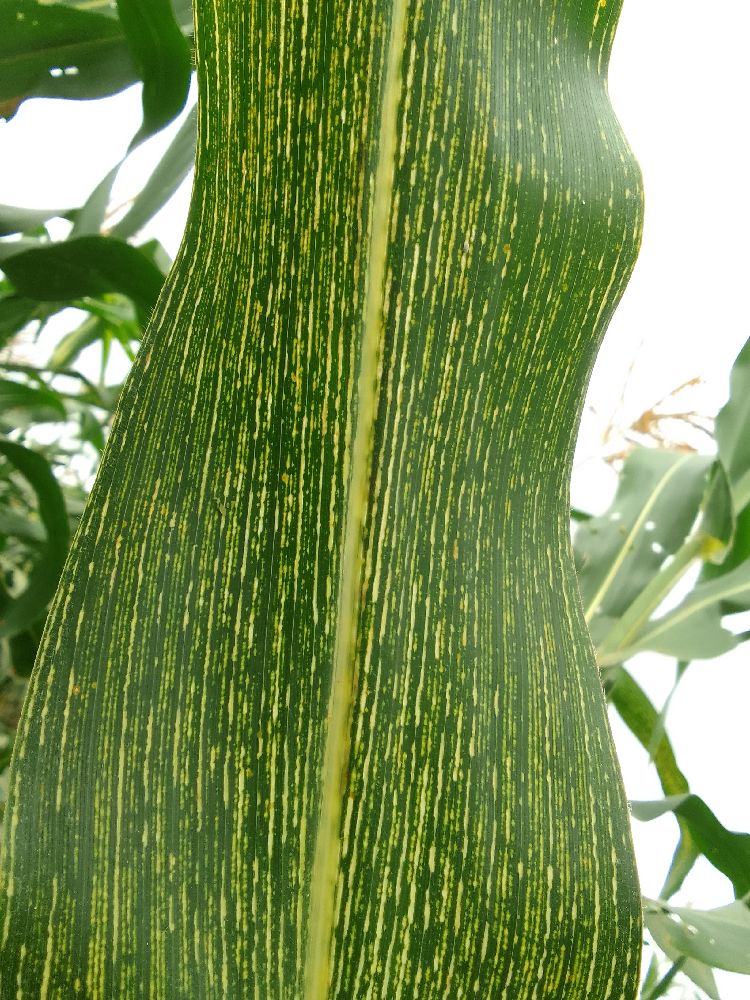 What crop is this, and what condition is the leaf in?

maize, maize streak virus
